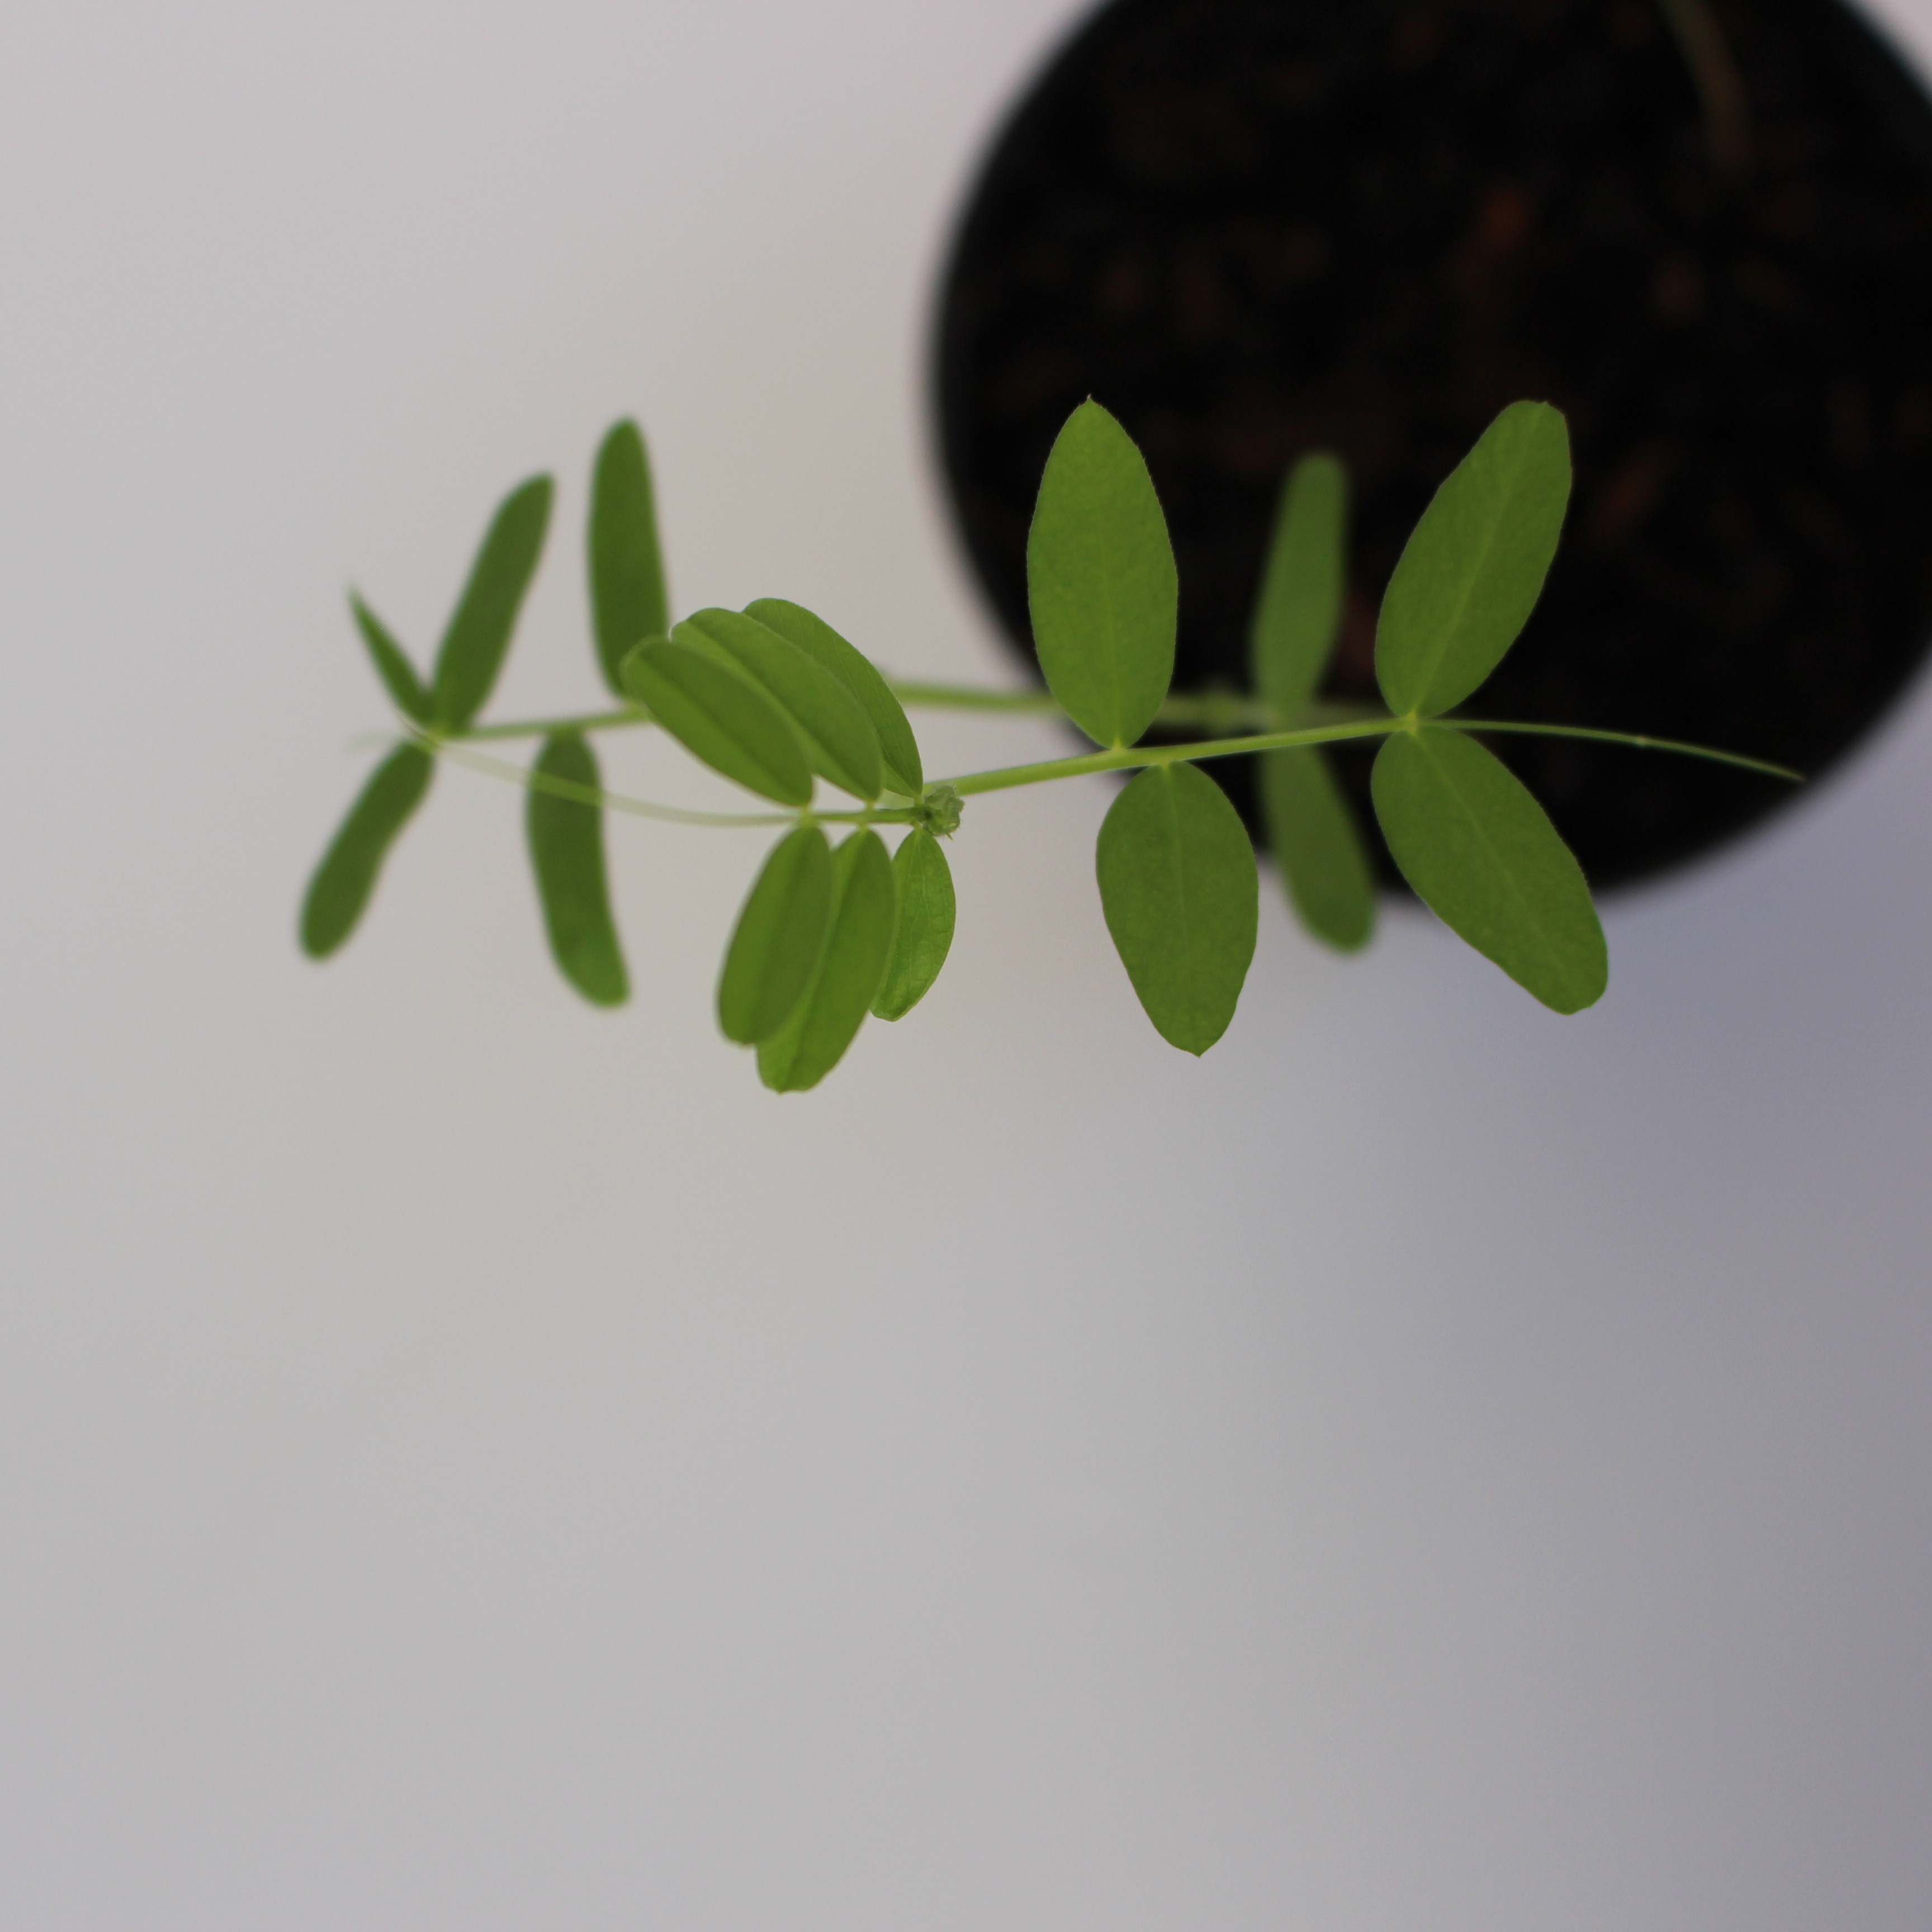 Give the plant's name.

Vicia sativa
